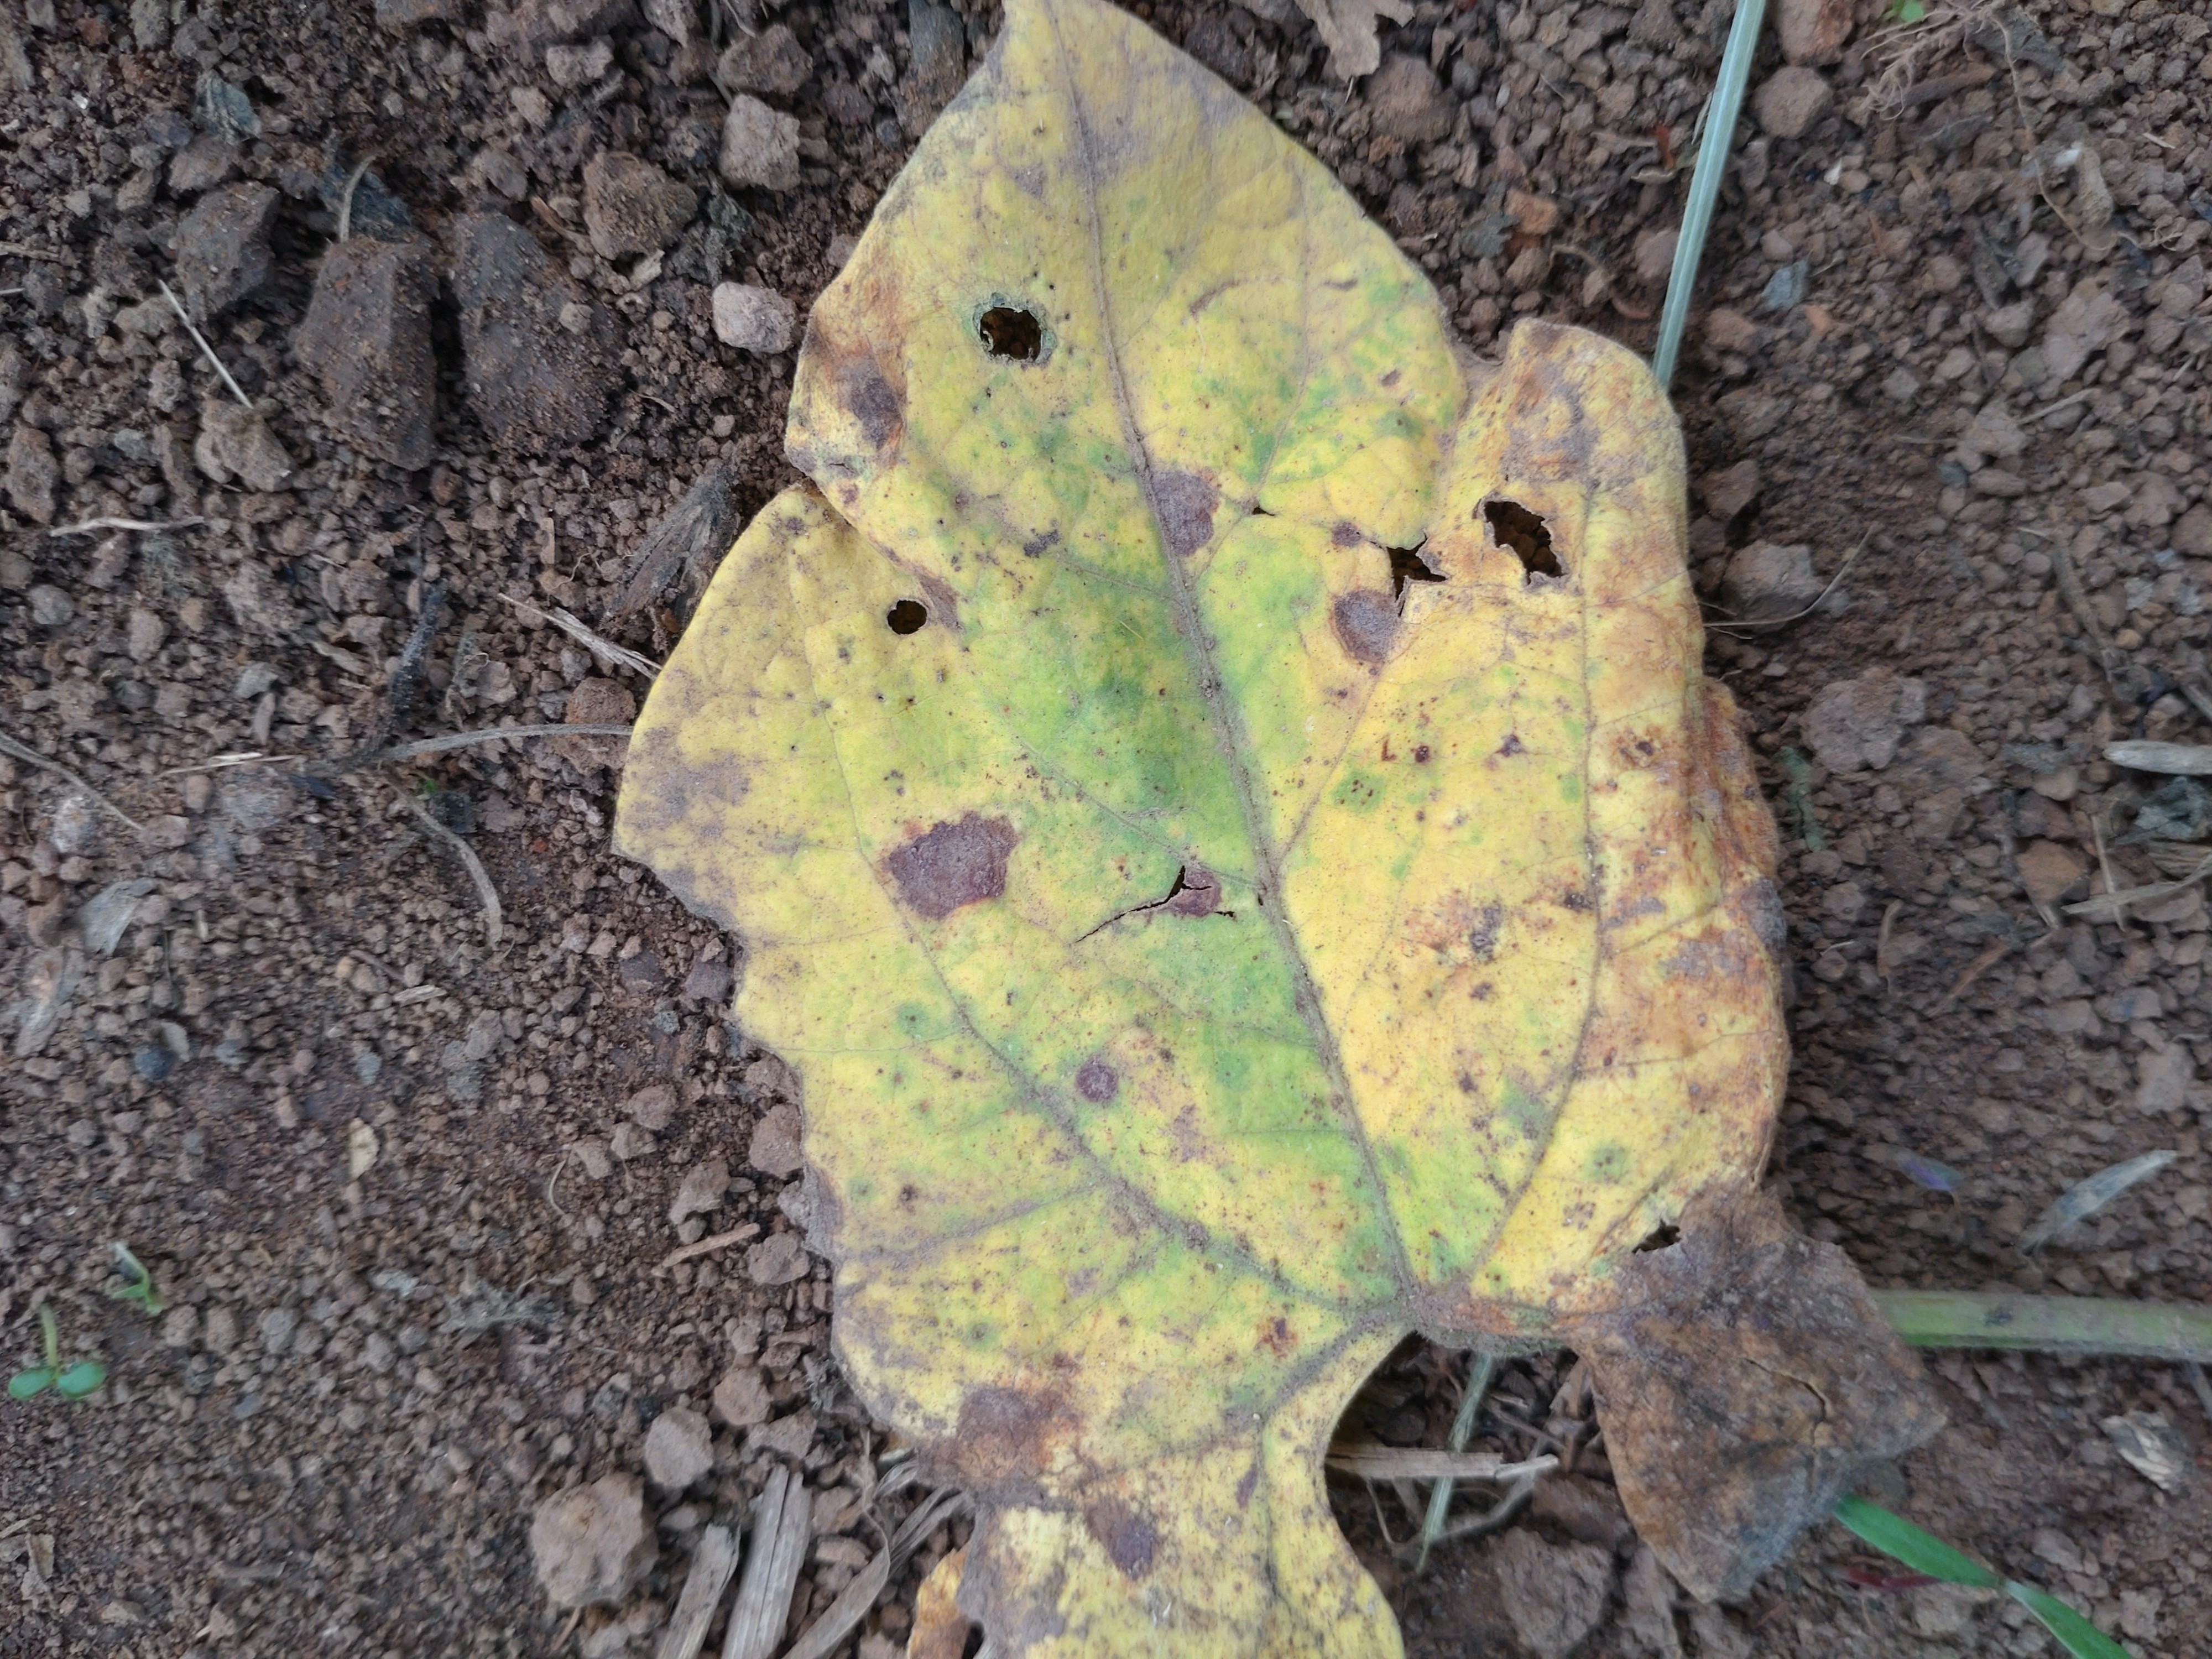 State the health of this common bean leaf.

rust
